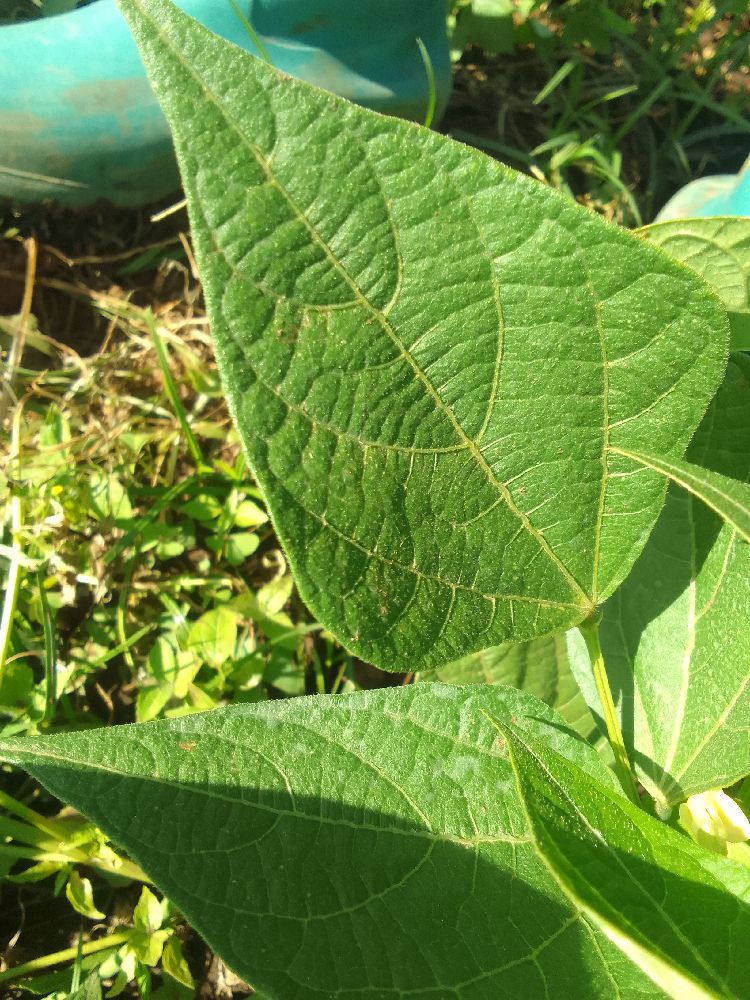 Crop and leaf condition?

common bean, healthy
